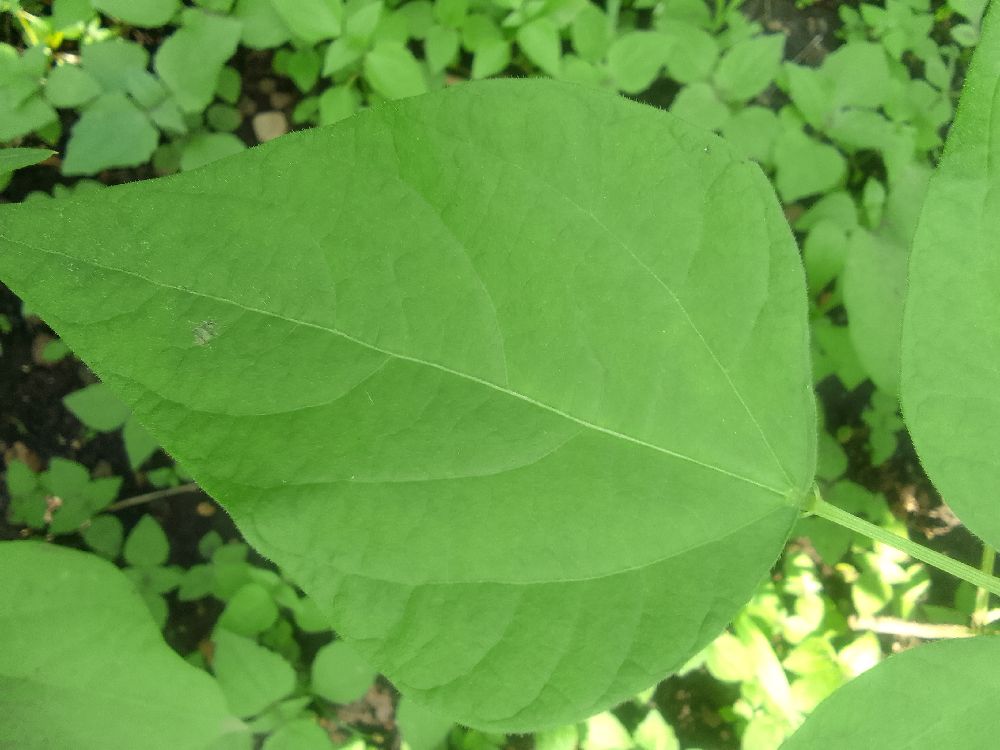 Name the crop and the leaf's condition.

common bean, healthy
